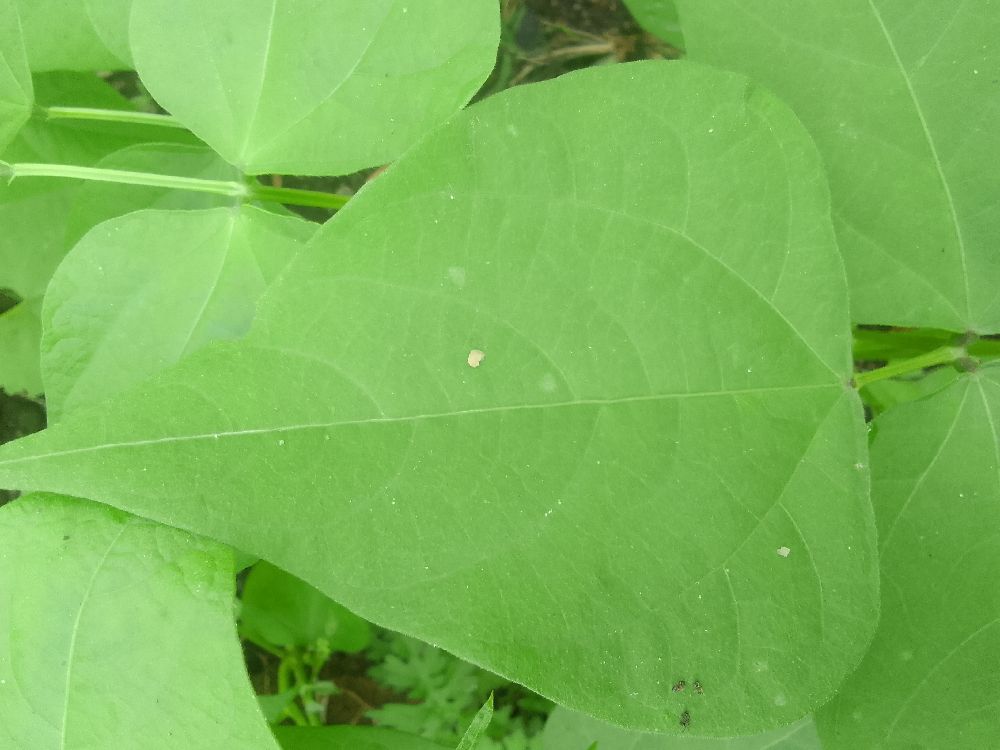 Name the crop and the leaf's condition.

common bean, healthy
